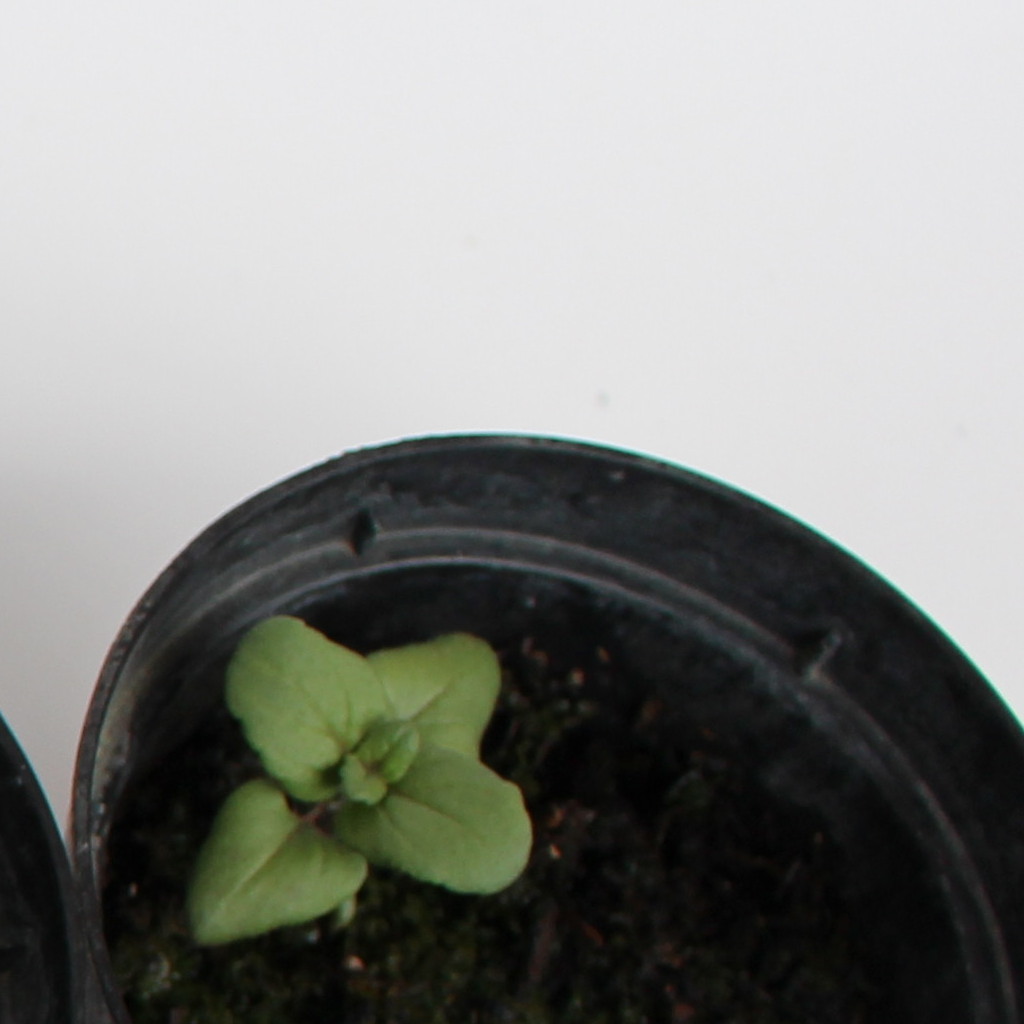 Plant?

Veronica persica
